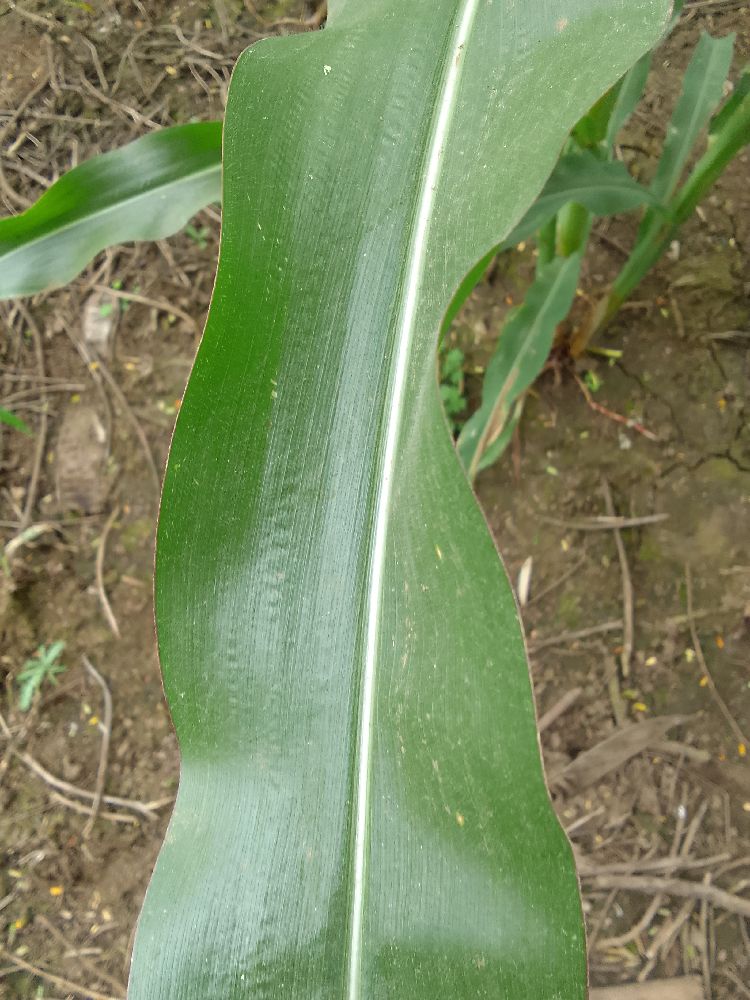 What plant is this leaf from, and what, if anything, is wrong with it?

maize, healthy
